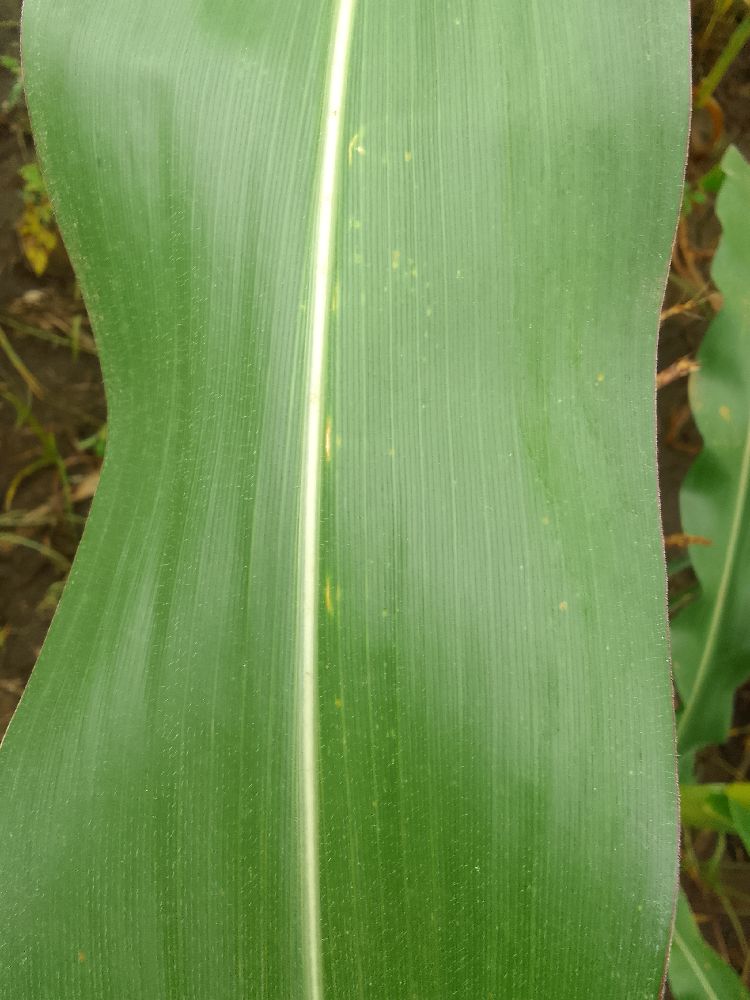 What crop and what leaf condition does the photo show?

maize, healthy
